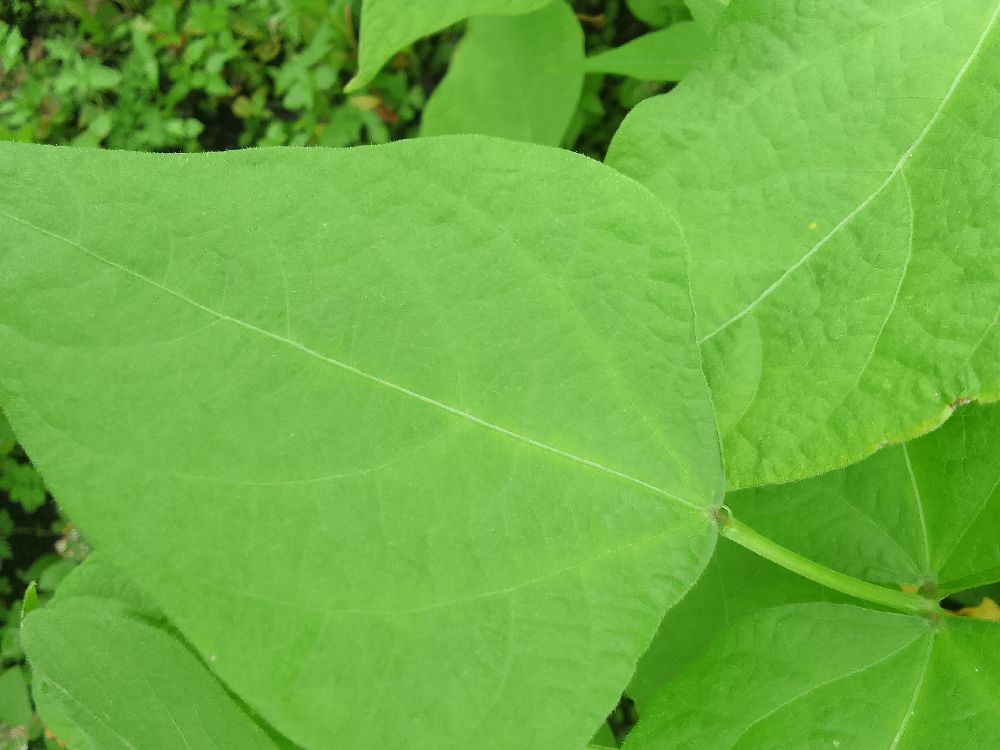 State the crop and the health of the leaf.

common bean, healthy
